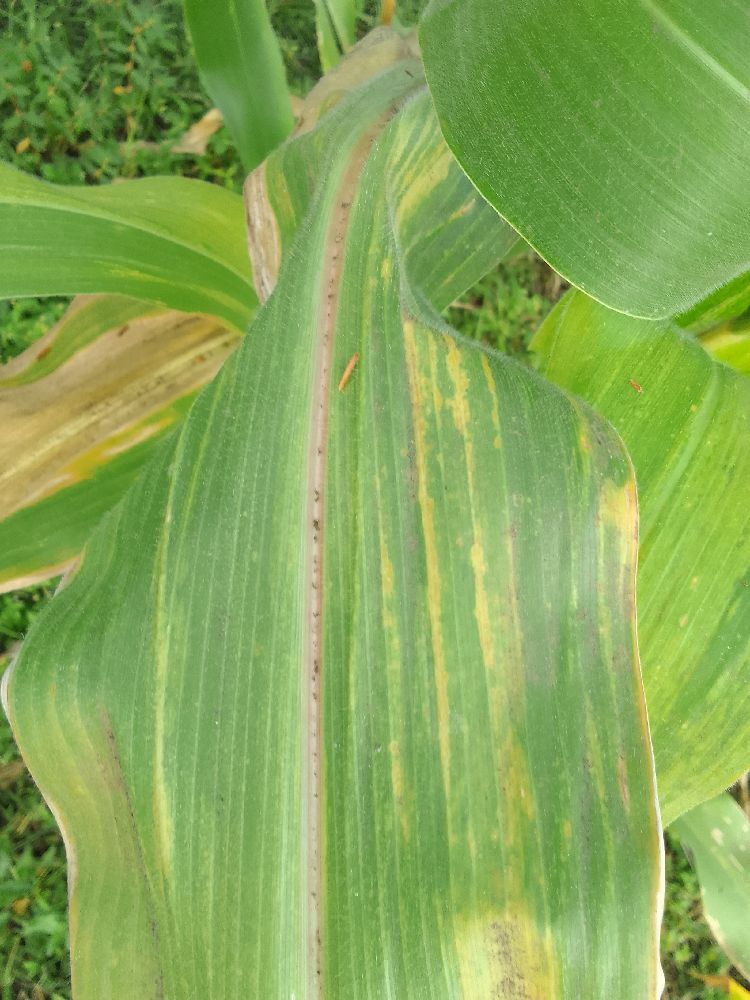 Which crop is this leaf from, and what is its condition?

maize, maize lethal necrosis
